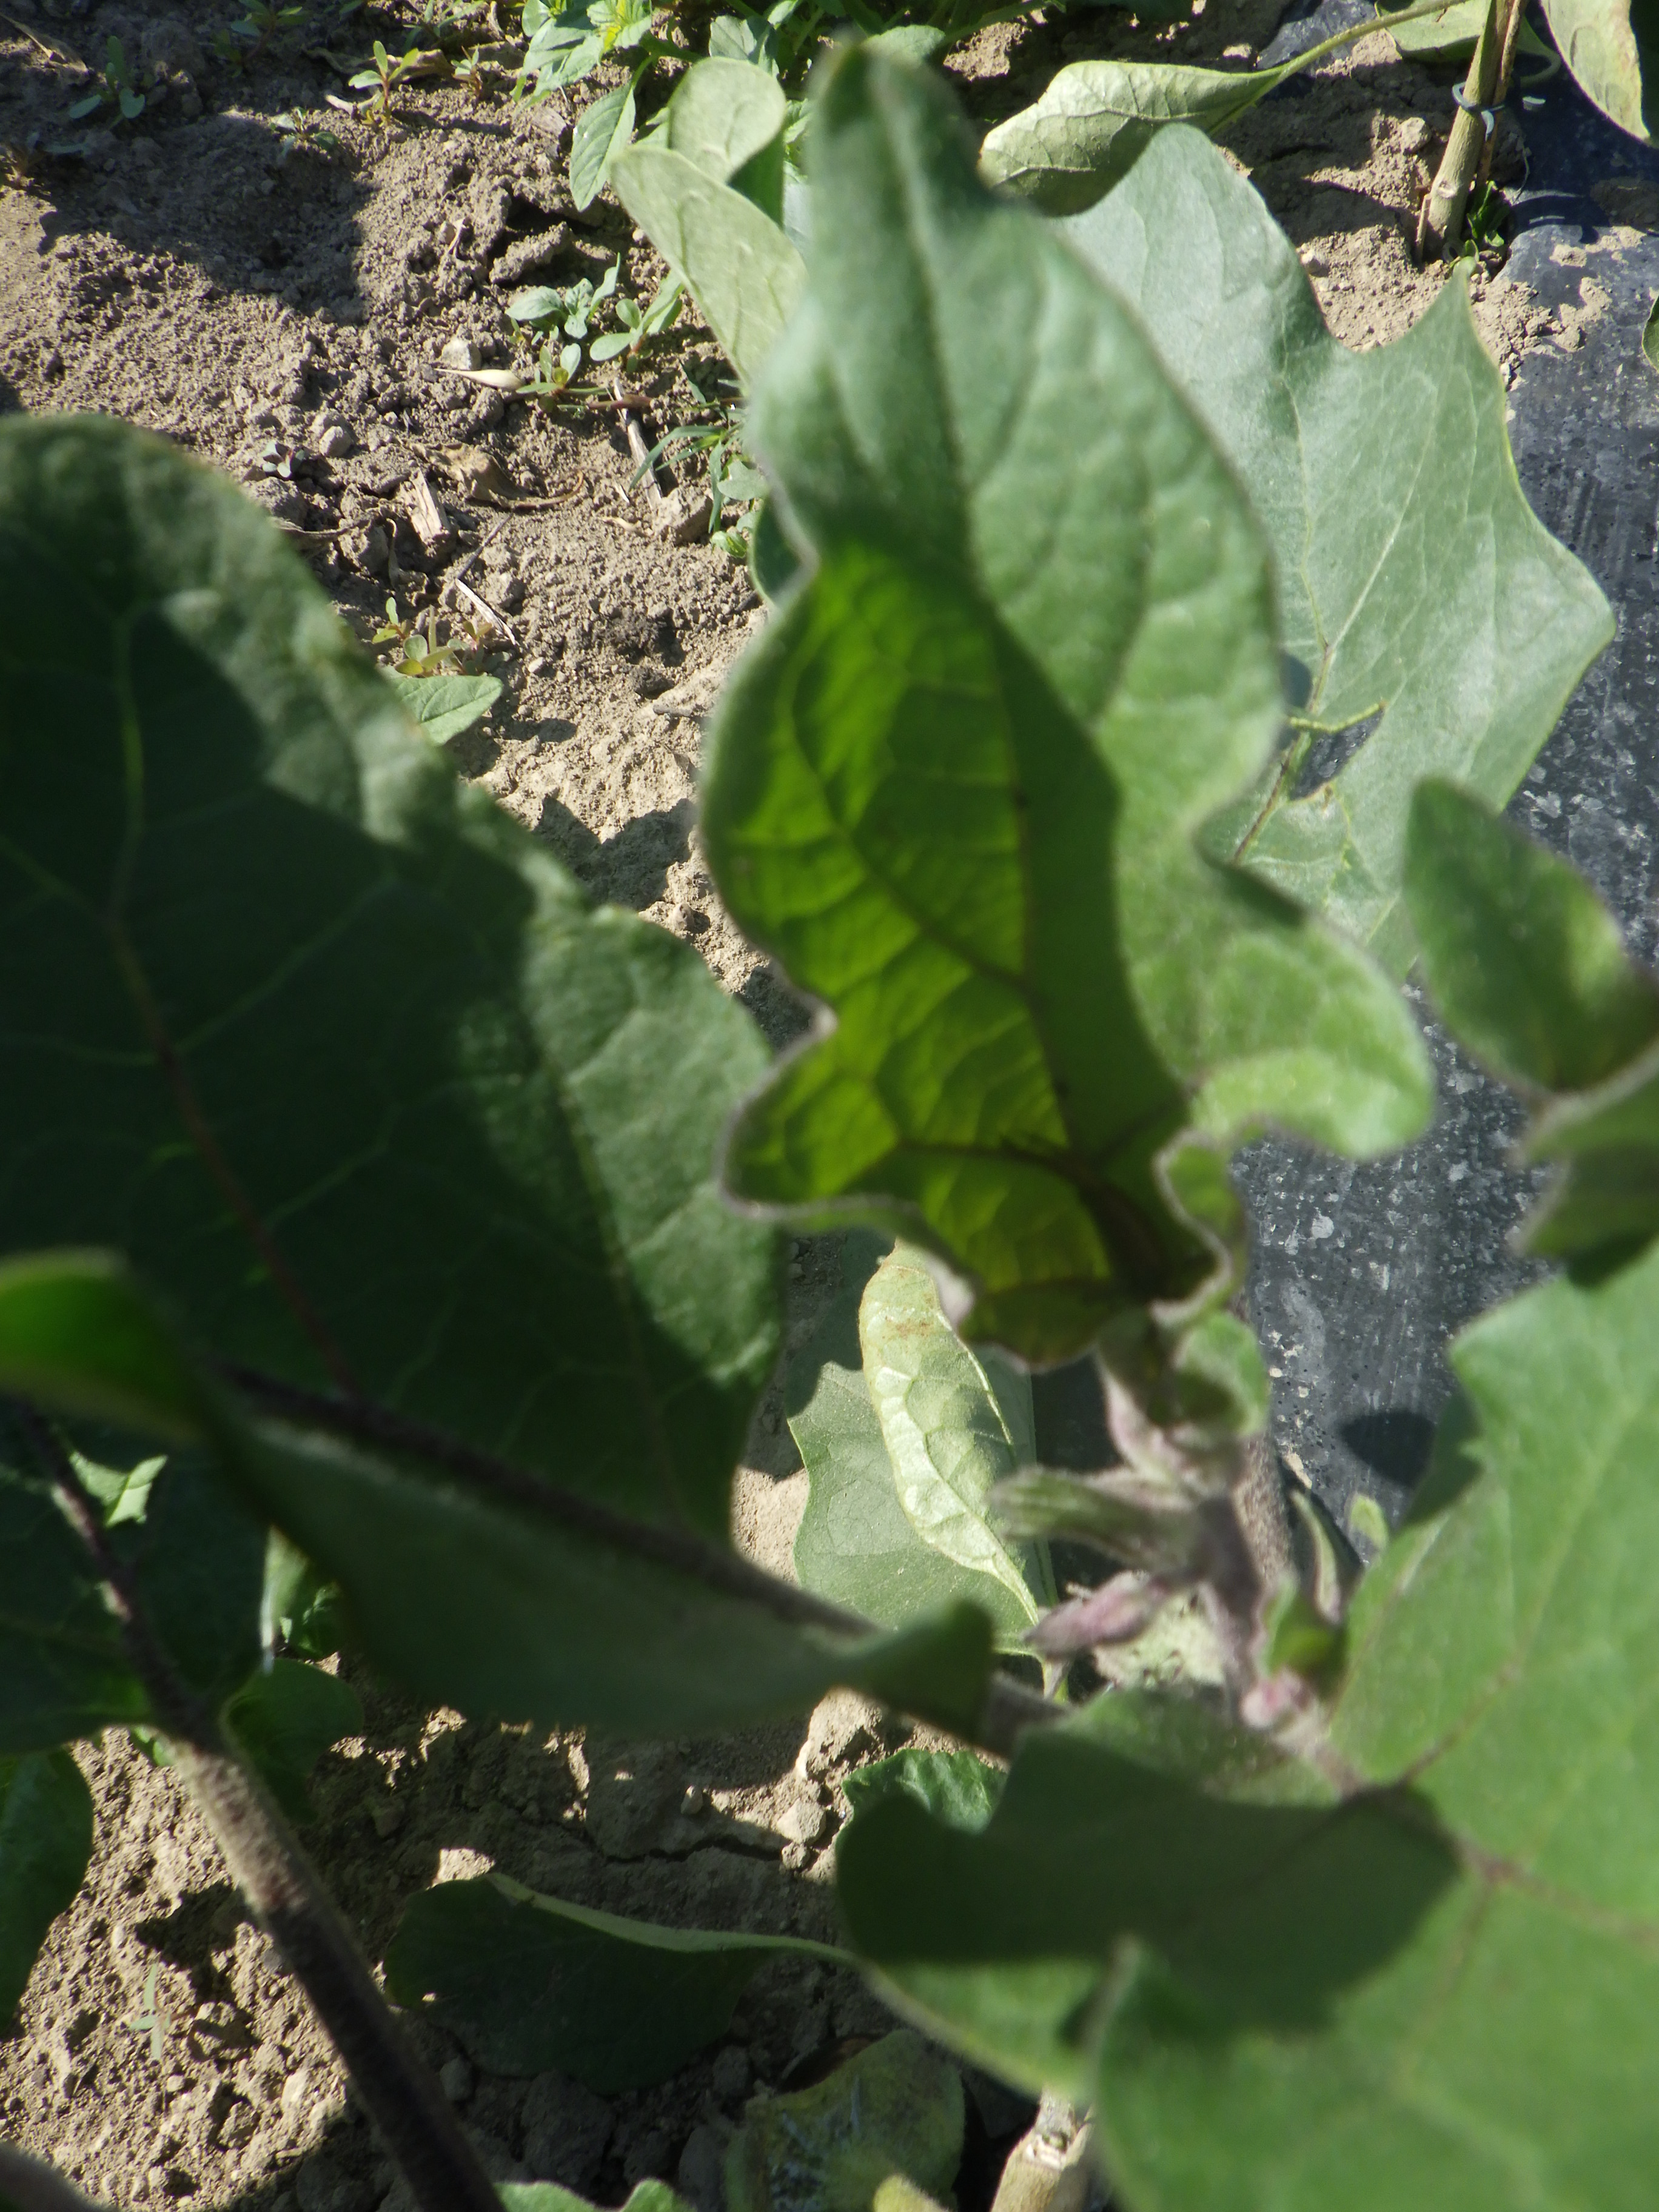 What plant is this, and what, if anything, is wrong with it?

aubergine, colorado potato beetle, thrips
